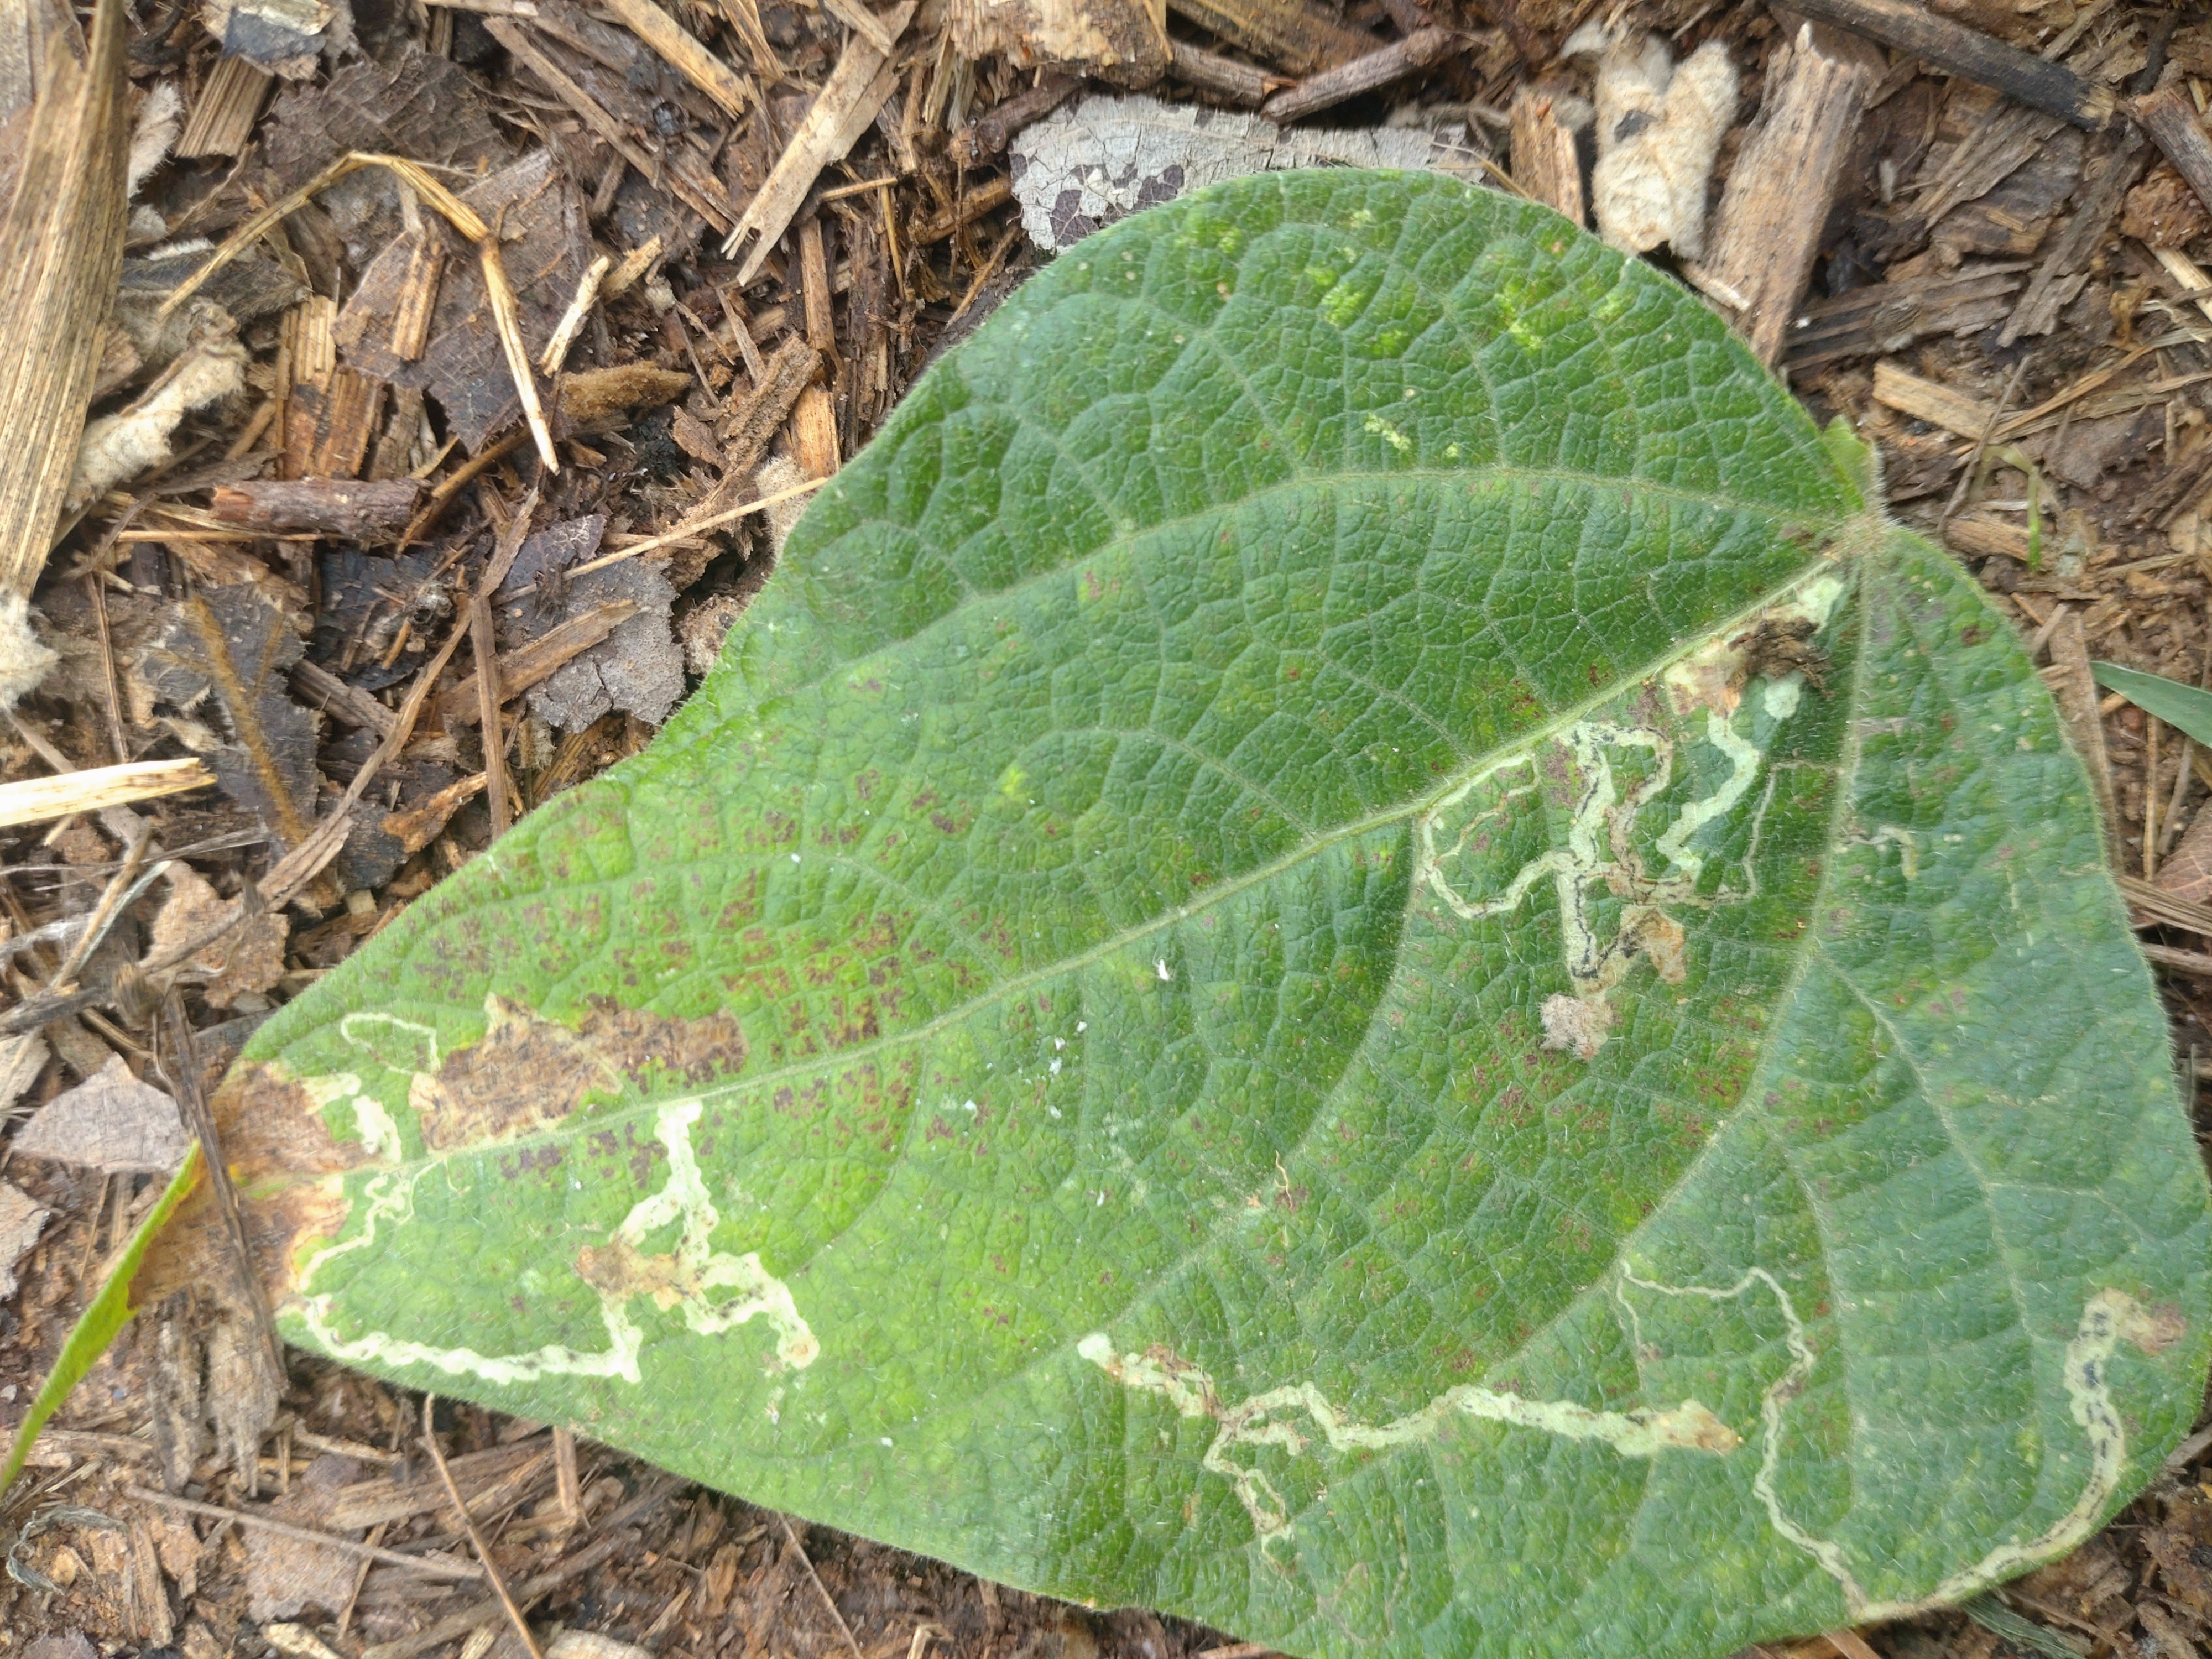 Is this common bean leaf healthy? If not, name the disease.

anthracnose
